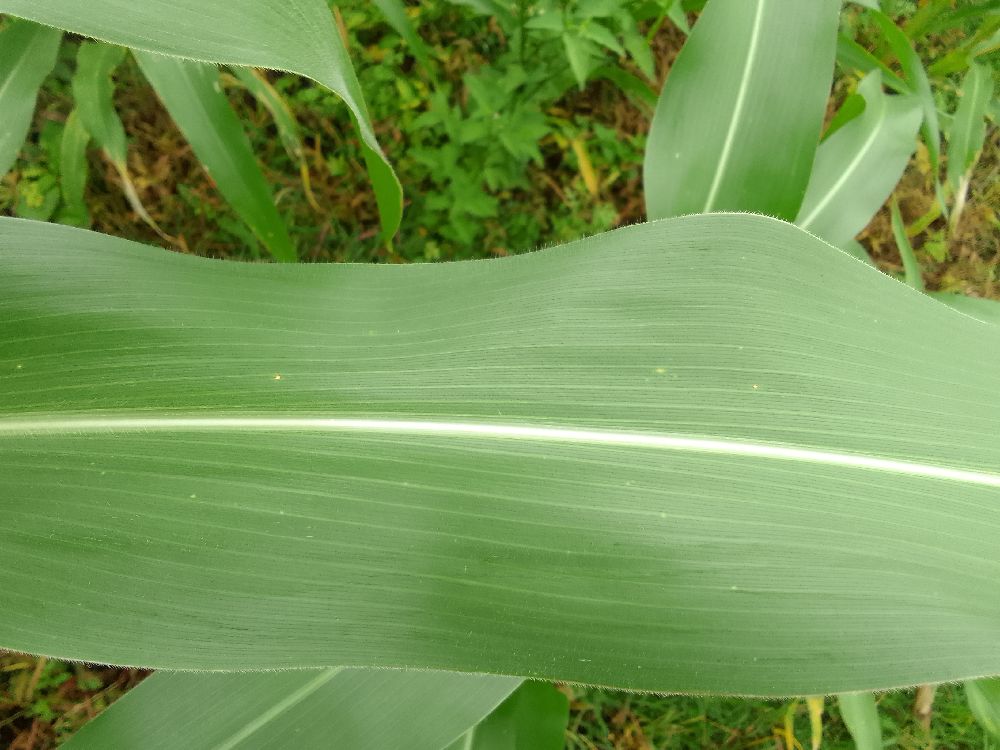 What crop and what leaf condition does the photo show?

maize, healthy
